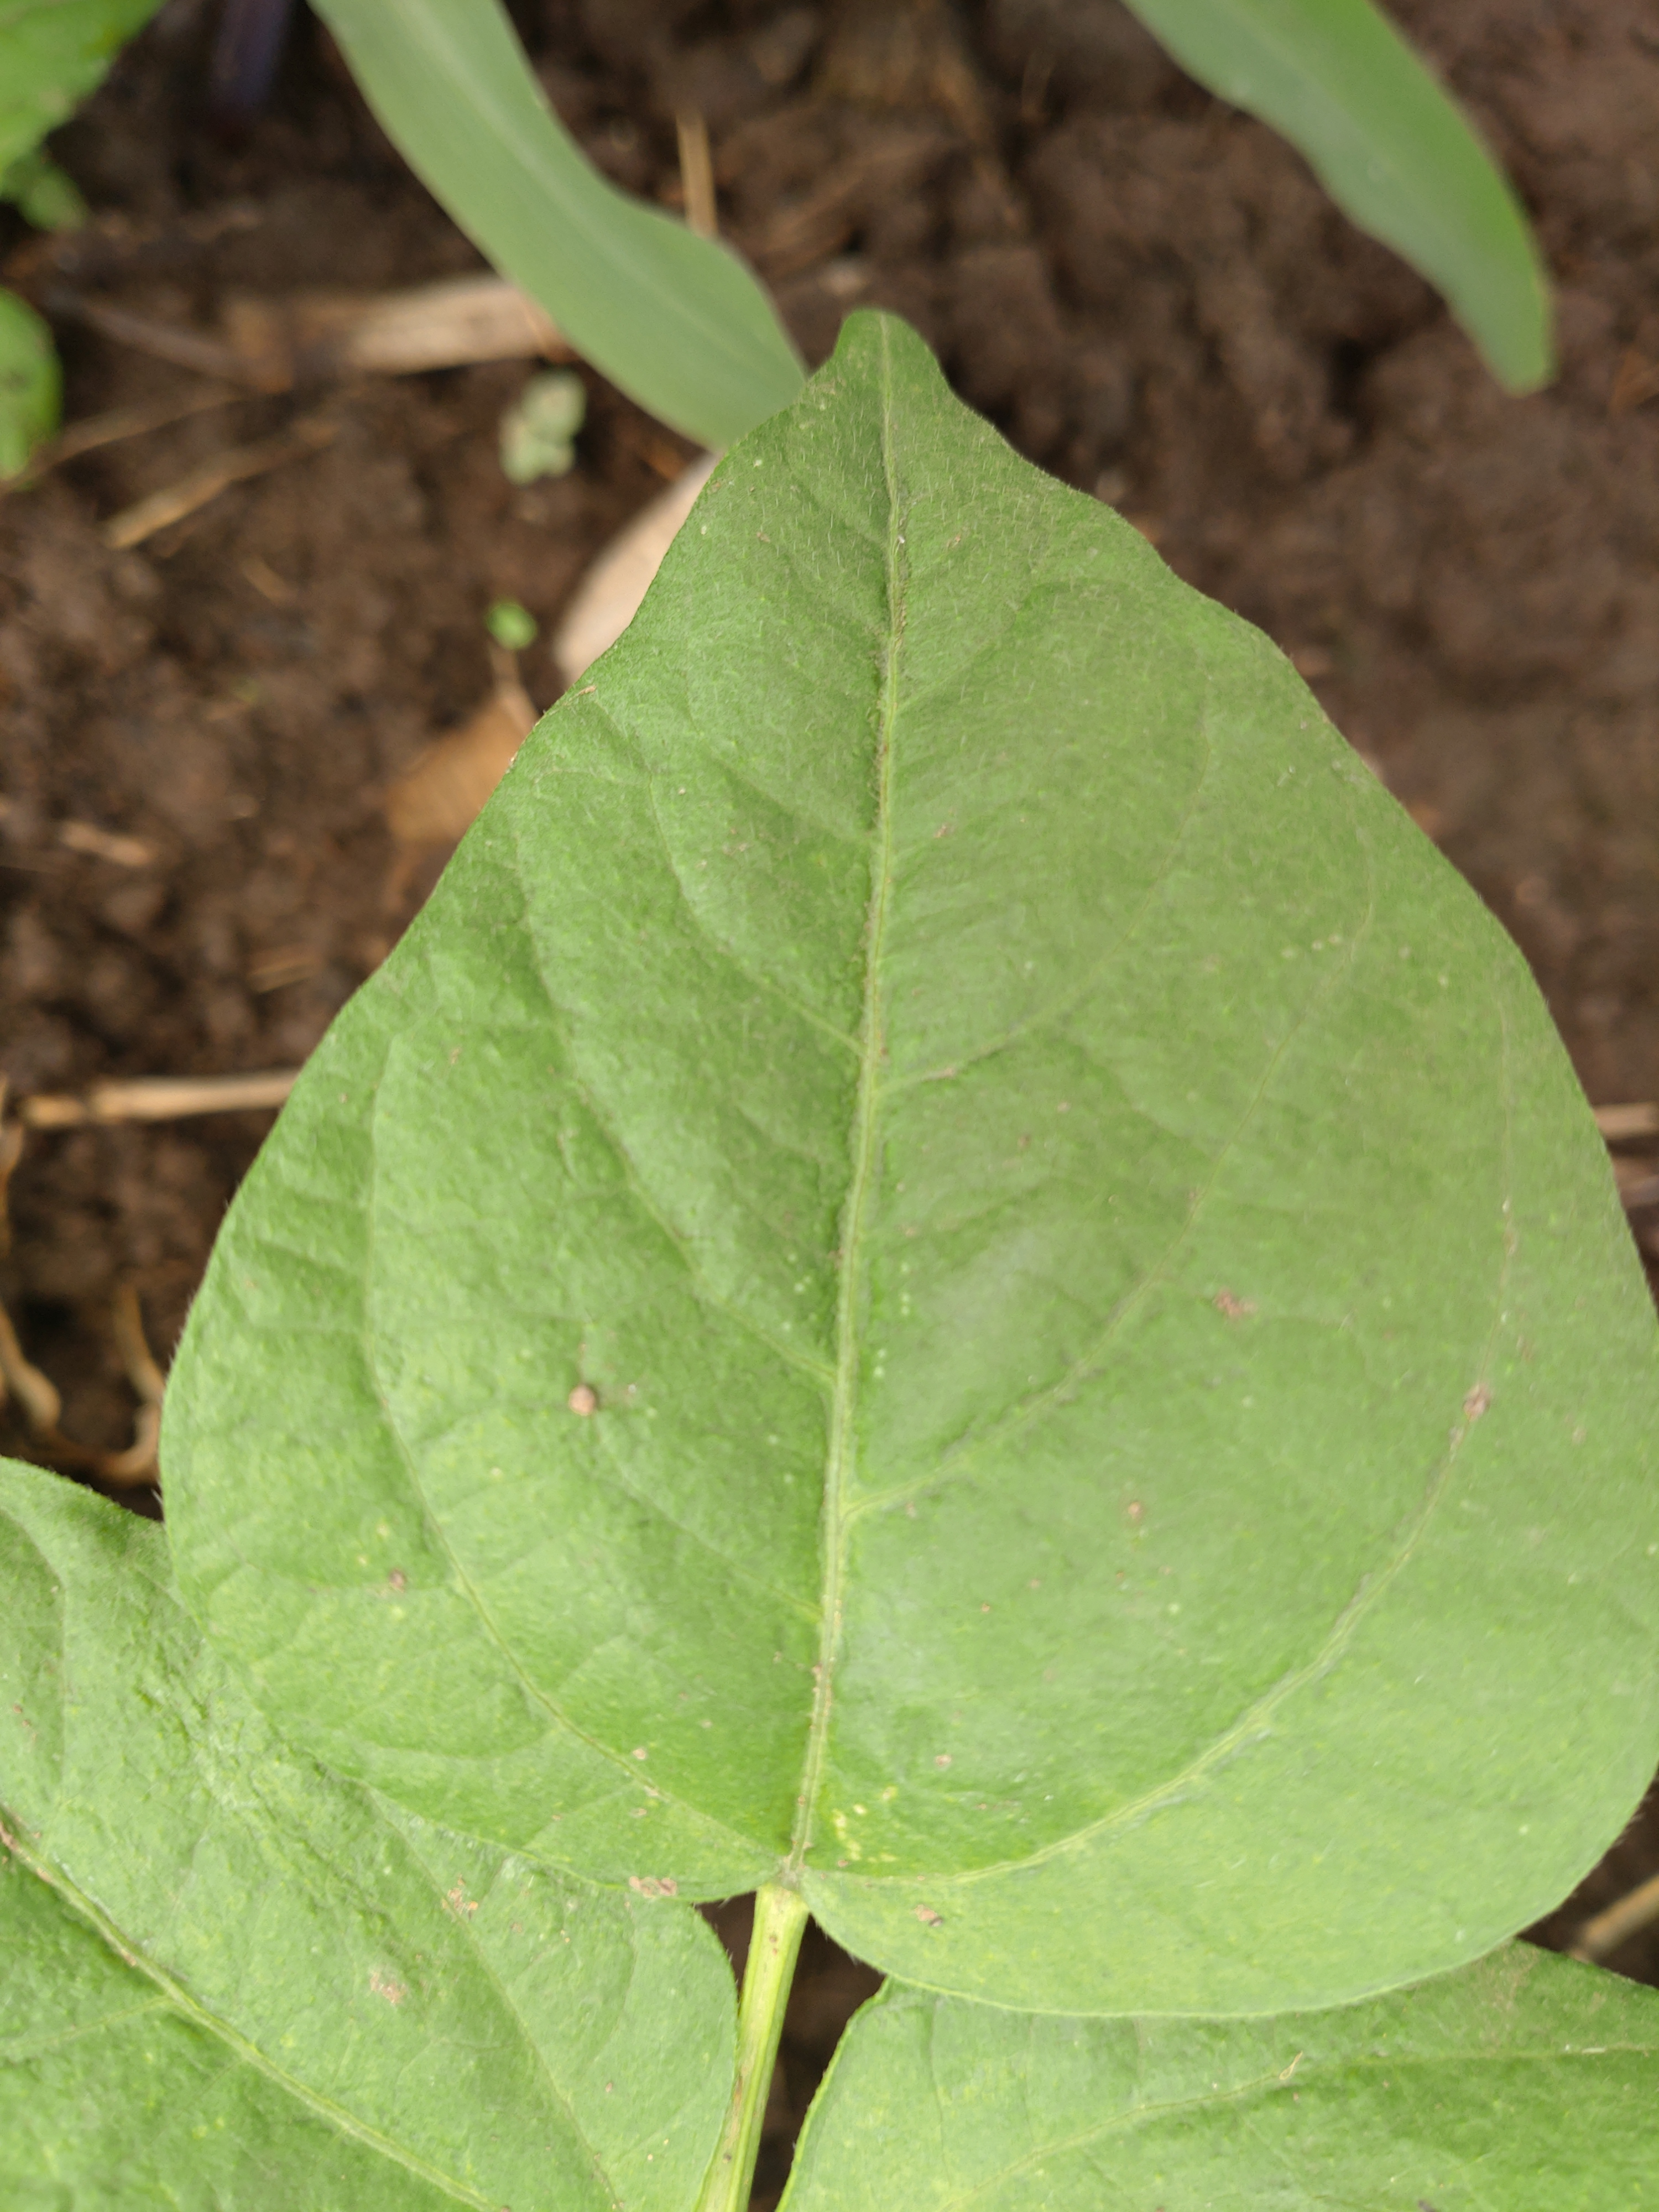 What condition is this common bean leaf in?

healthy
